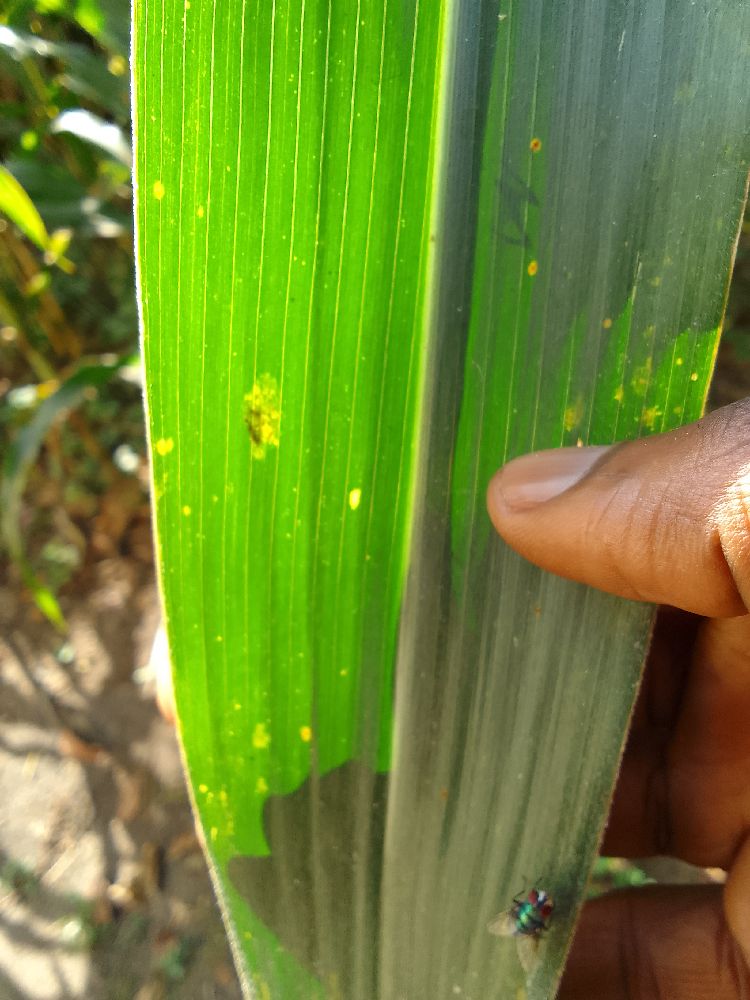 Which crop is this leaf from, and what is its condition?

maize, healthy
